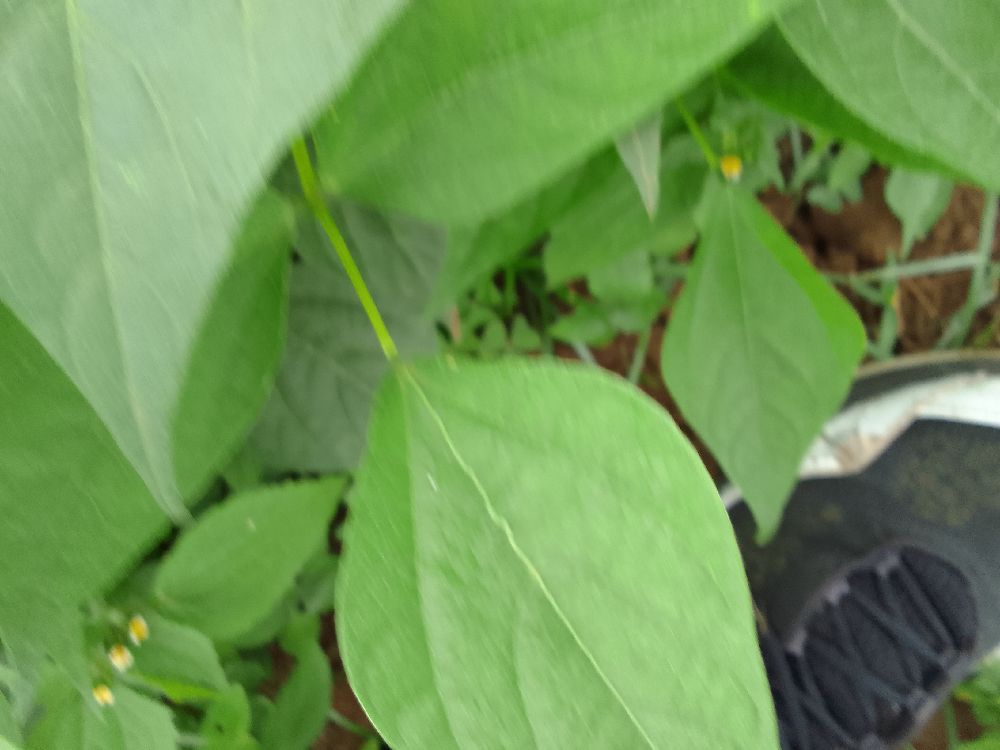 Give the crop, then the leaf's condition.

common bean, healthy
